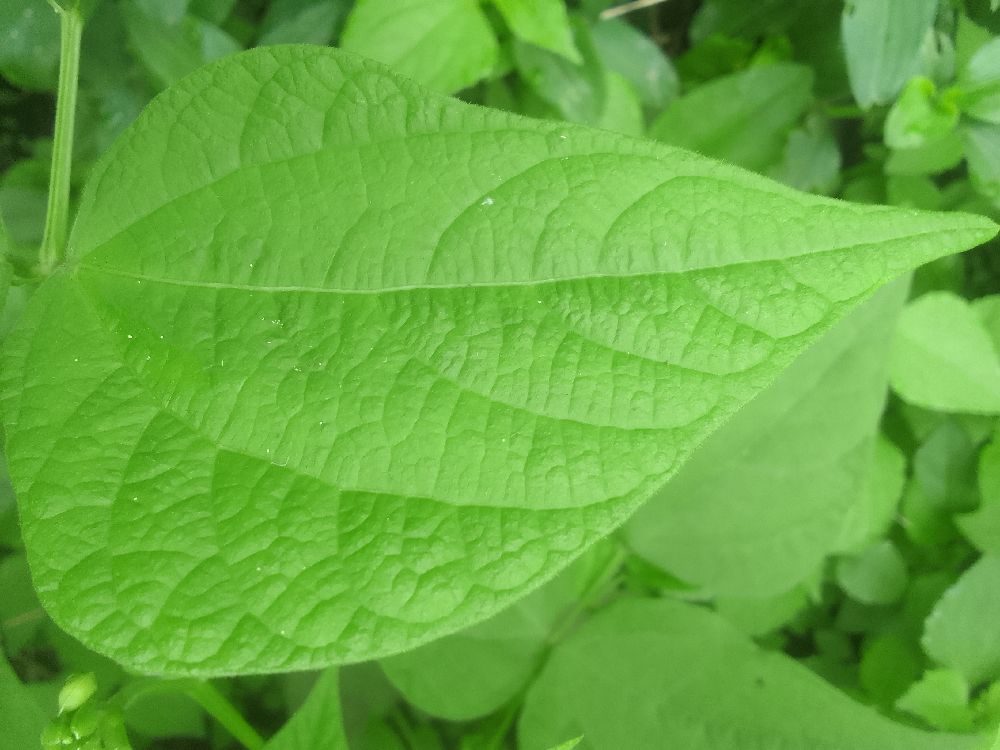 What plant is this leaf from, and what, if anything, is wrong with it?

common bean, healthy
